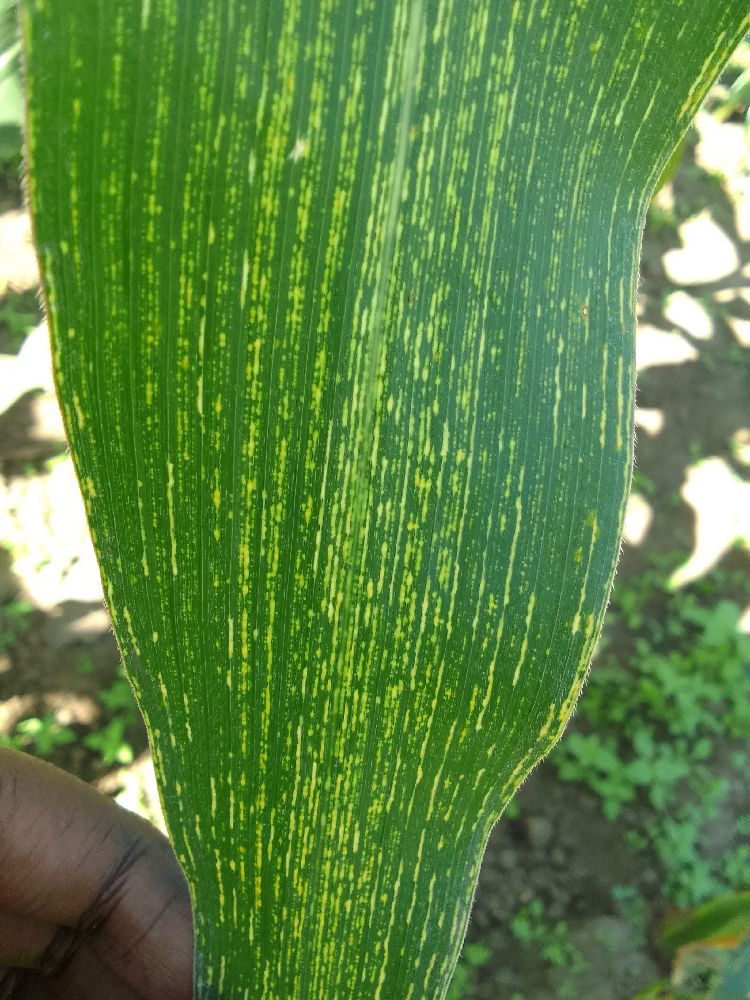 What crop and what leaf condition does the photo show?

maize, maize streak virus
